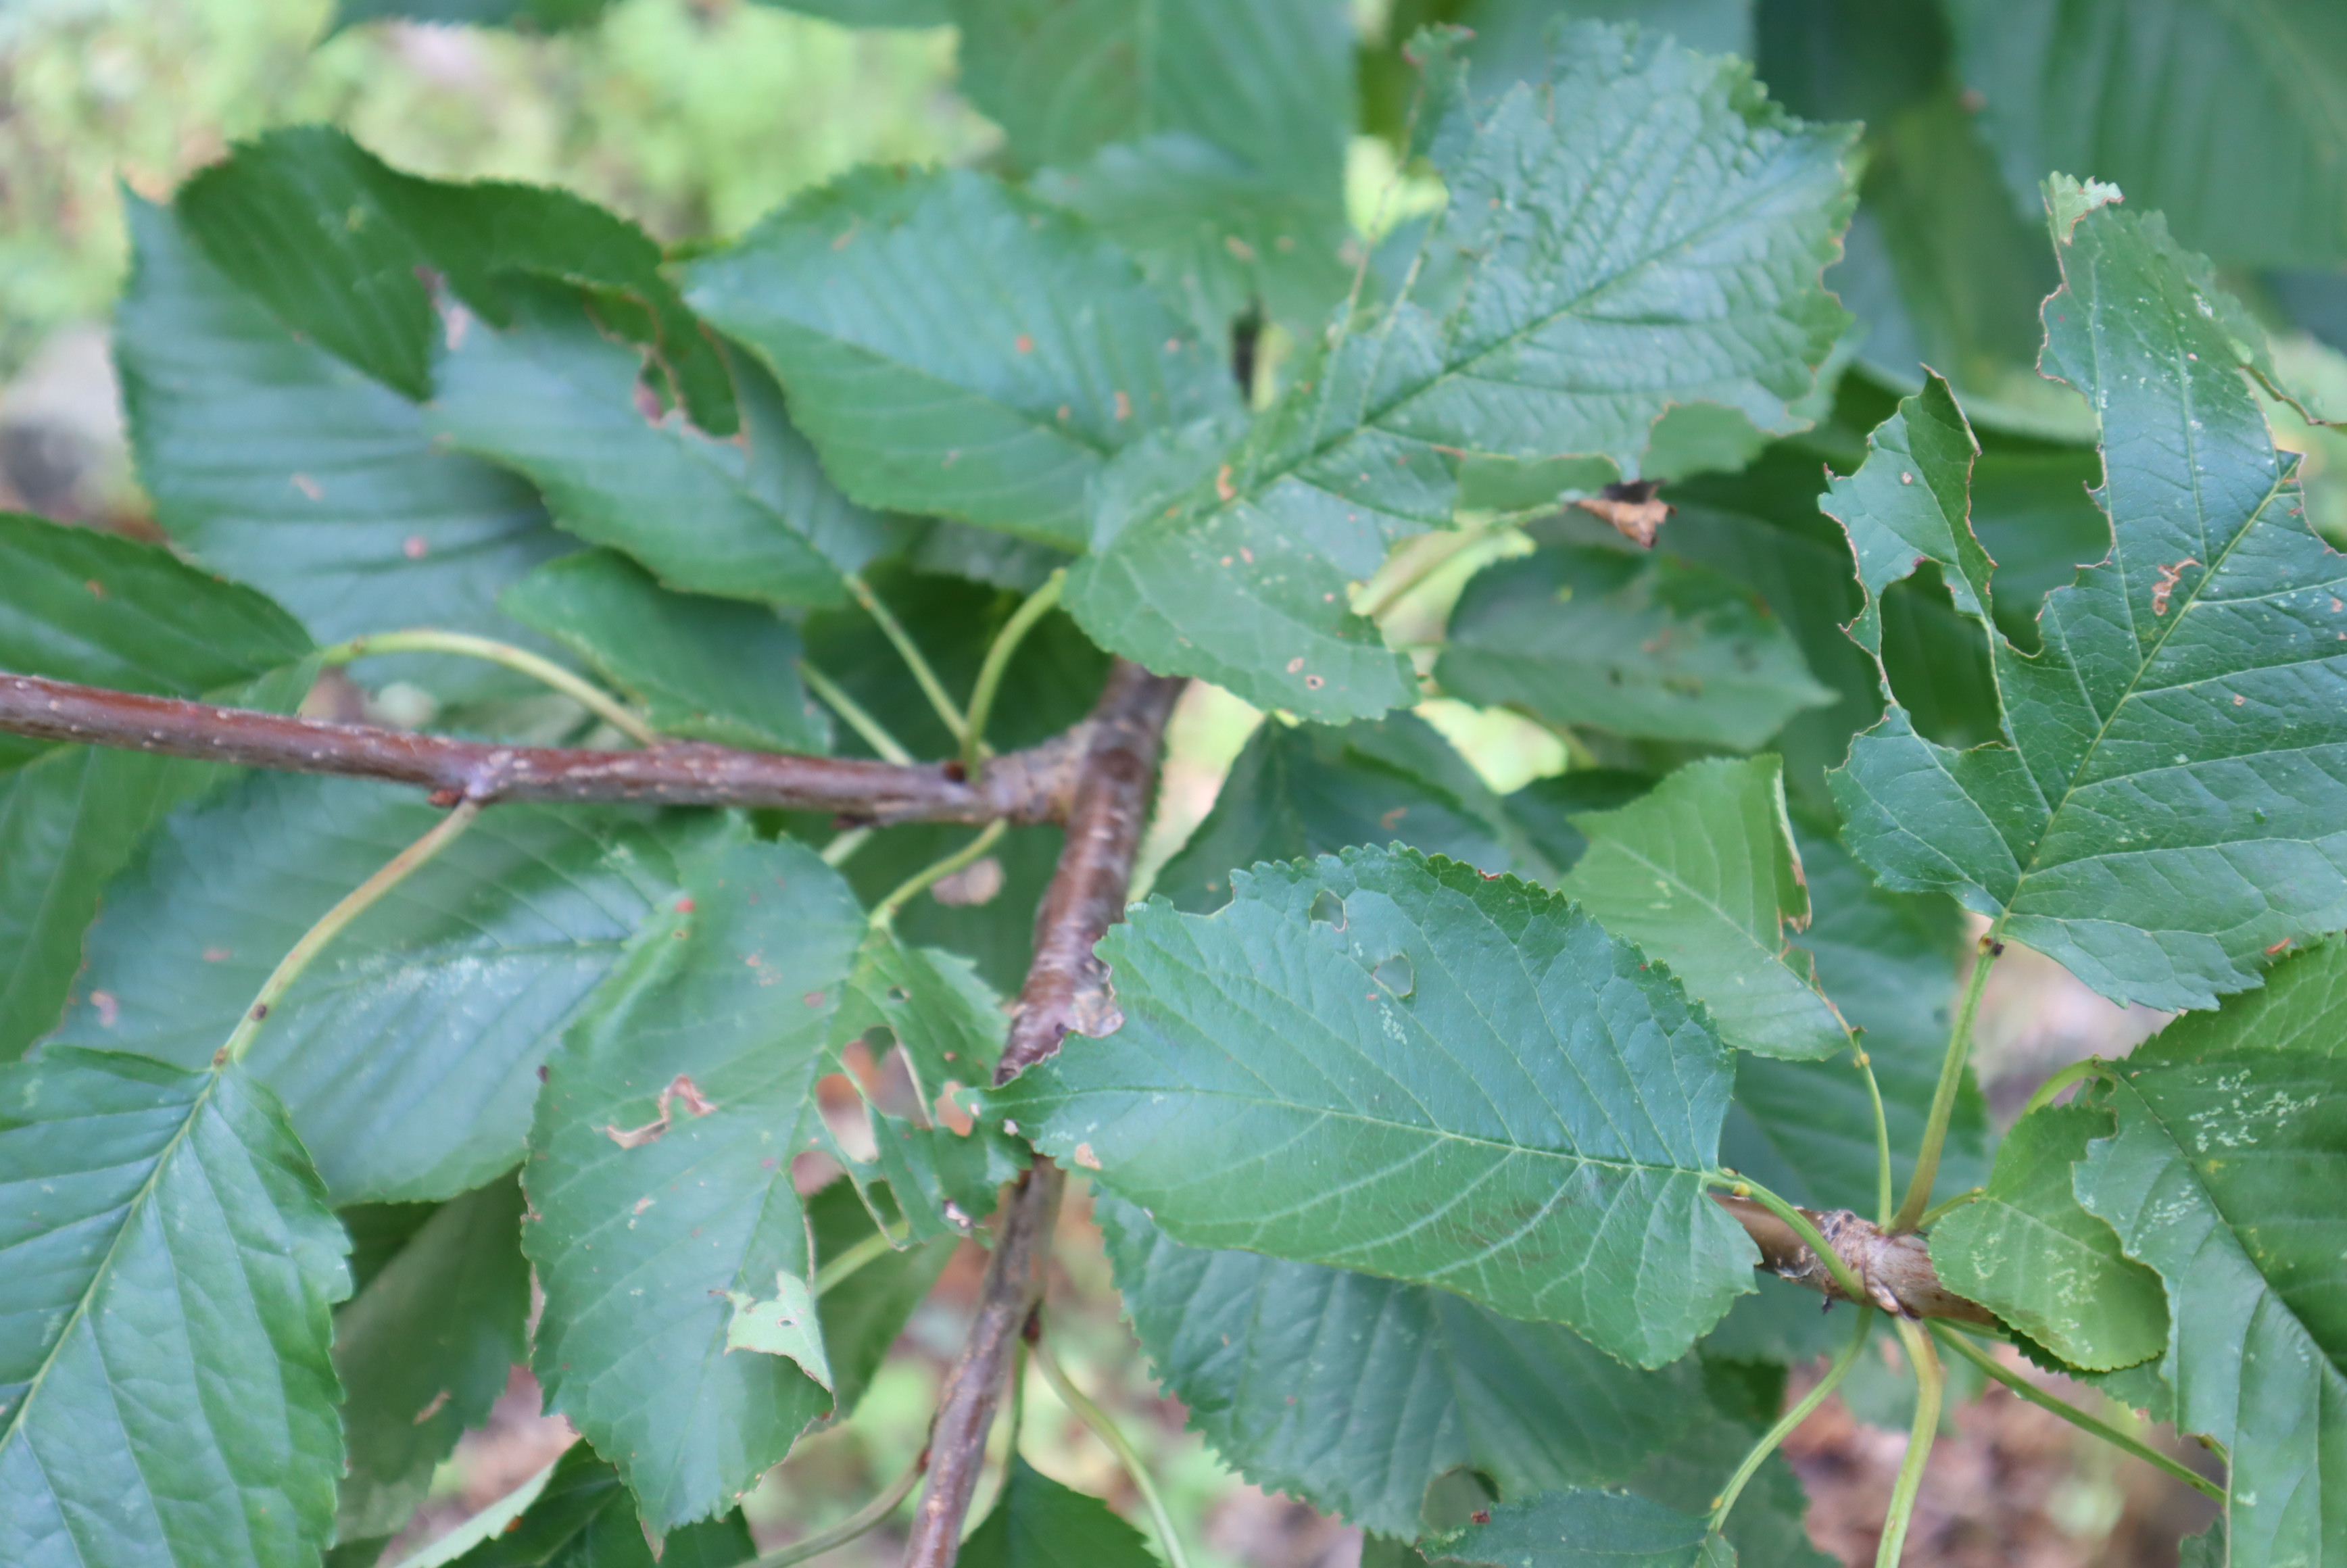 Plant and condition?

cherry, phytophagous
